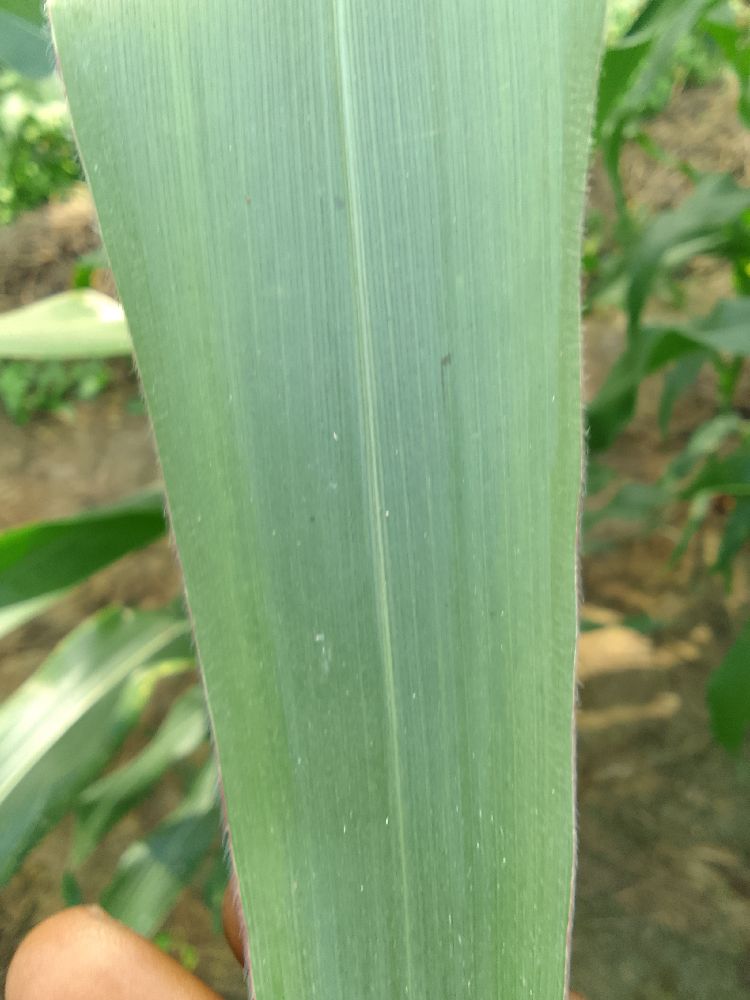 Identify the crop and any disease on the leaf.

maize, healthy
